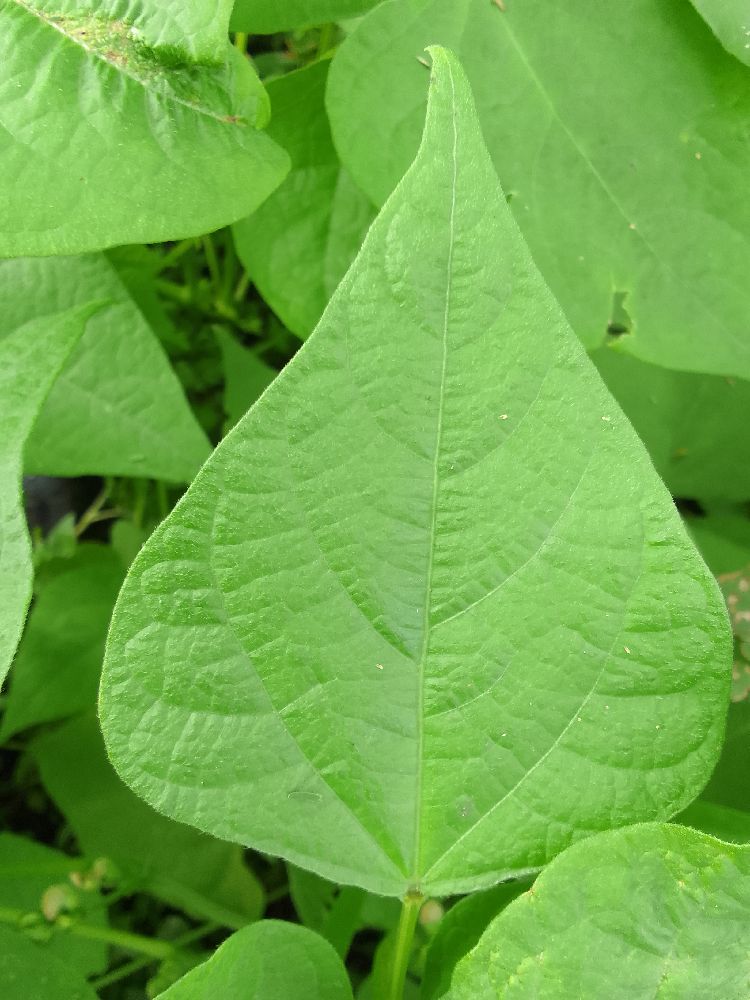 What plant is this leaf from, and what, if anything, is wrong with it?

common bean, healthy
